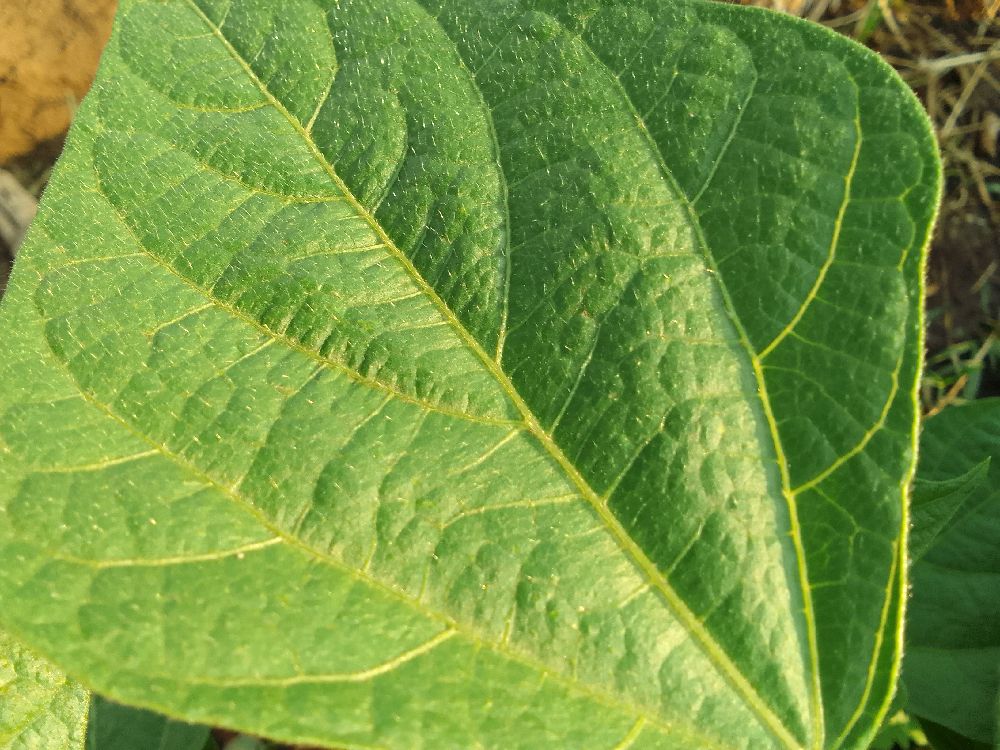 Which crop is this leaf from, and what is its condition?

common bean, healthy
